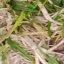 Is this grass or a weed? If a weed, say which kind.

grass
